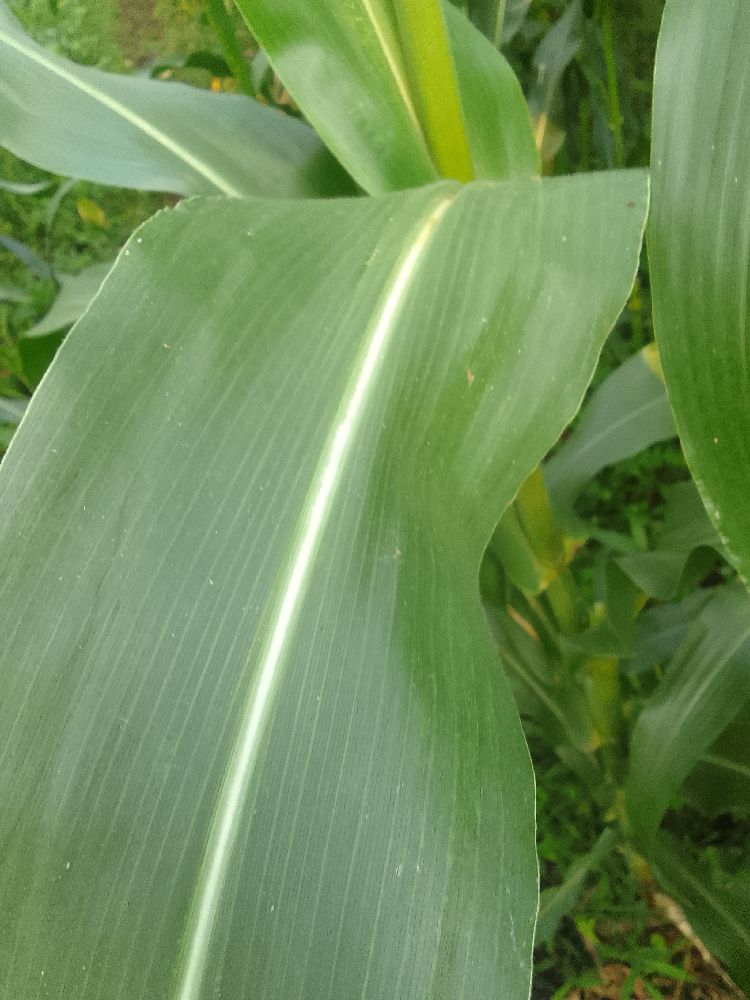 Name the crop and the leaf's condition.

maize, healthy
